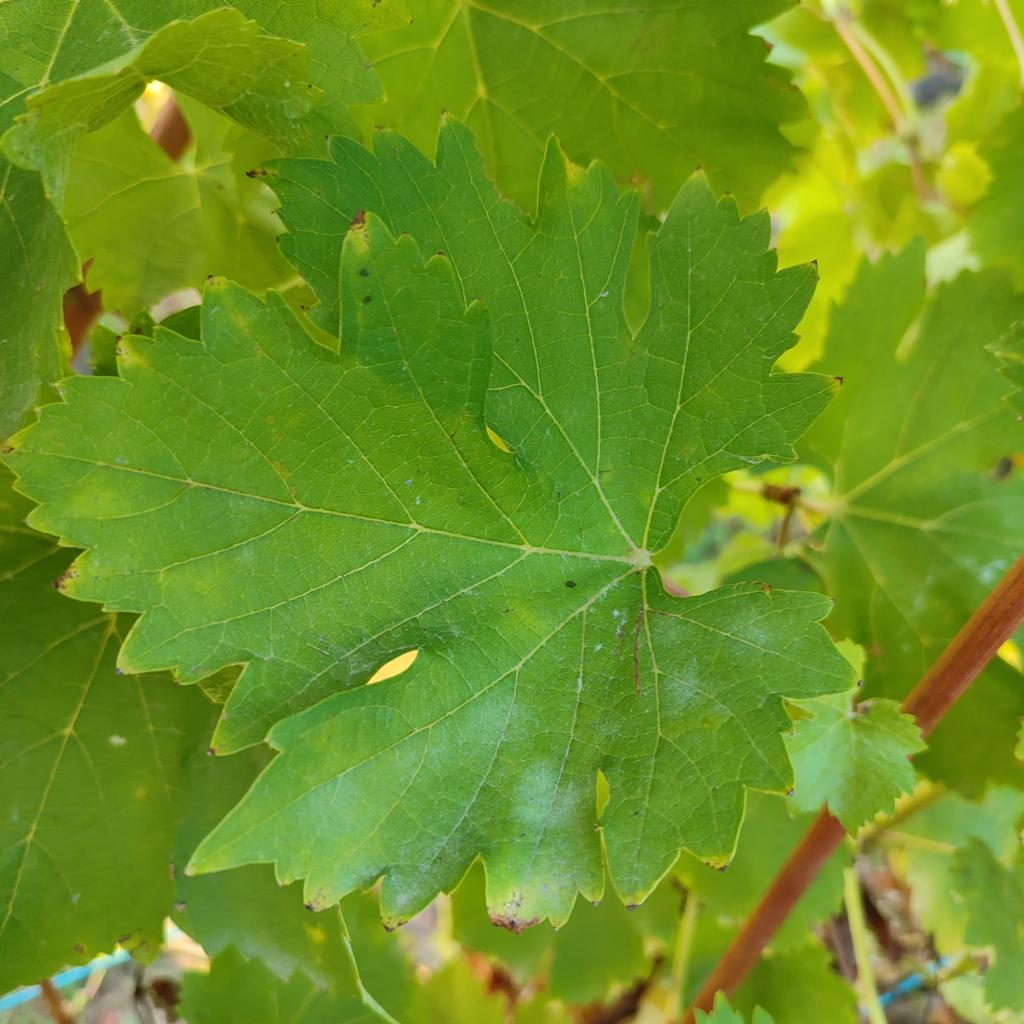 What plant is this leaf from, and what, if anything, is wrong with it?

grapevine, powdery mildew
